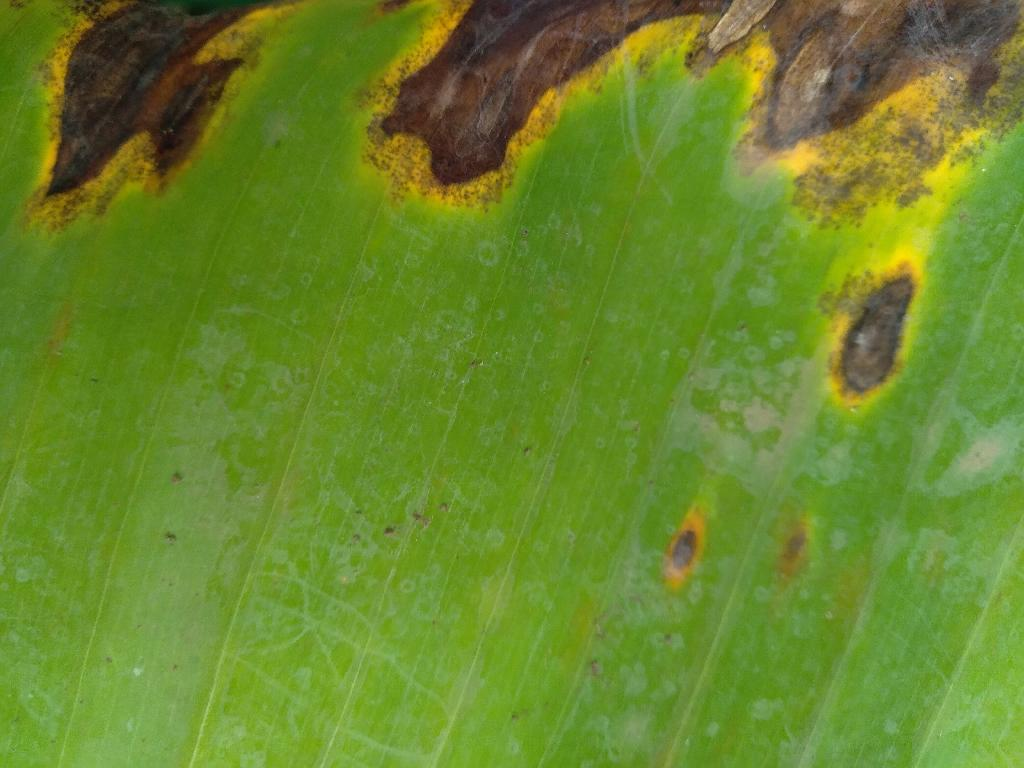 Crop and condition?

banana, black sigatoka
